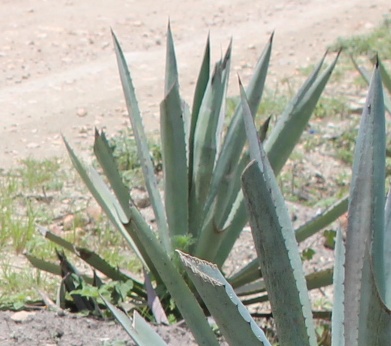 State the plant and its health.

agave, small
